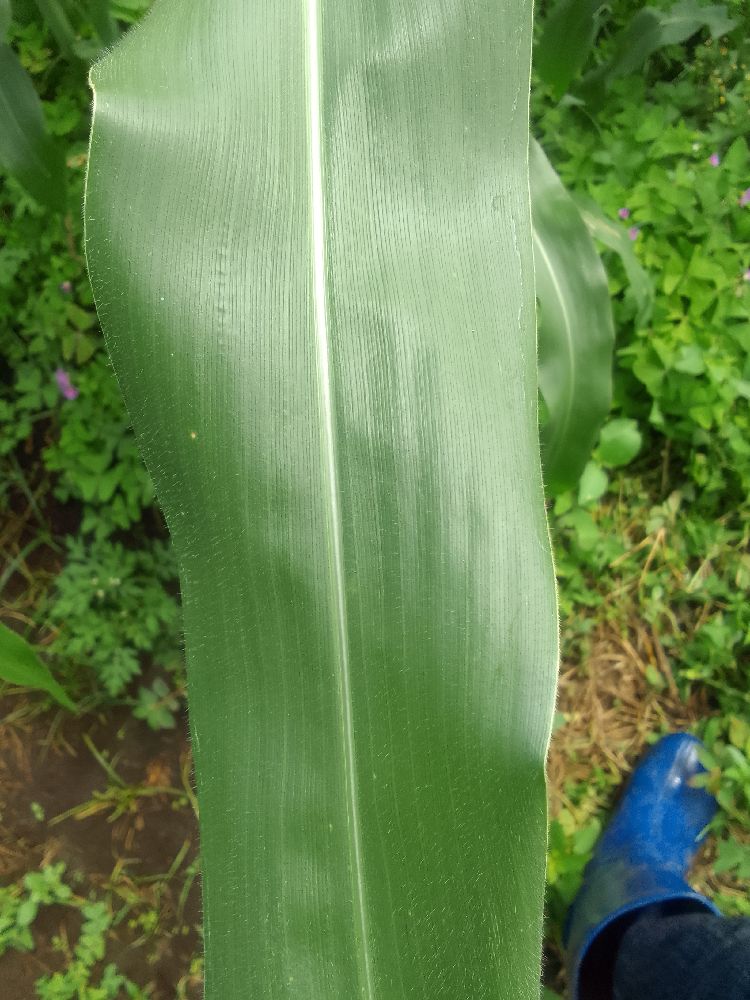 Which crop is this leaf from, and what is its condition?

maize, healthy
